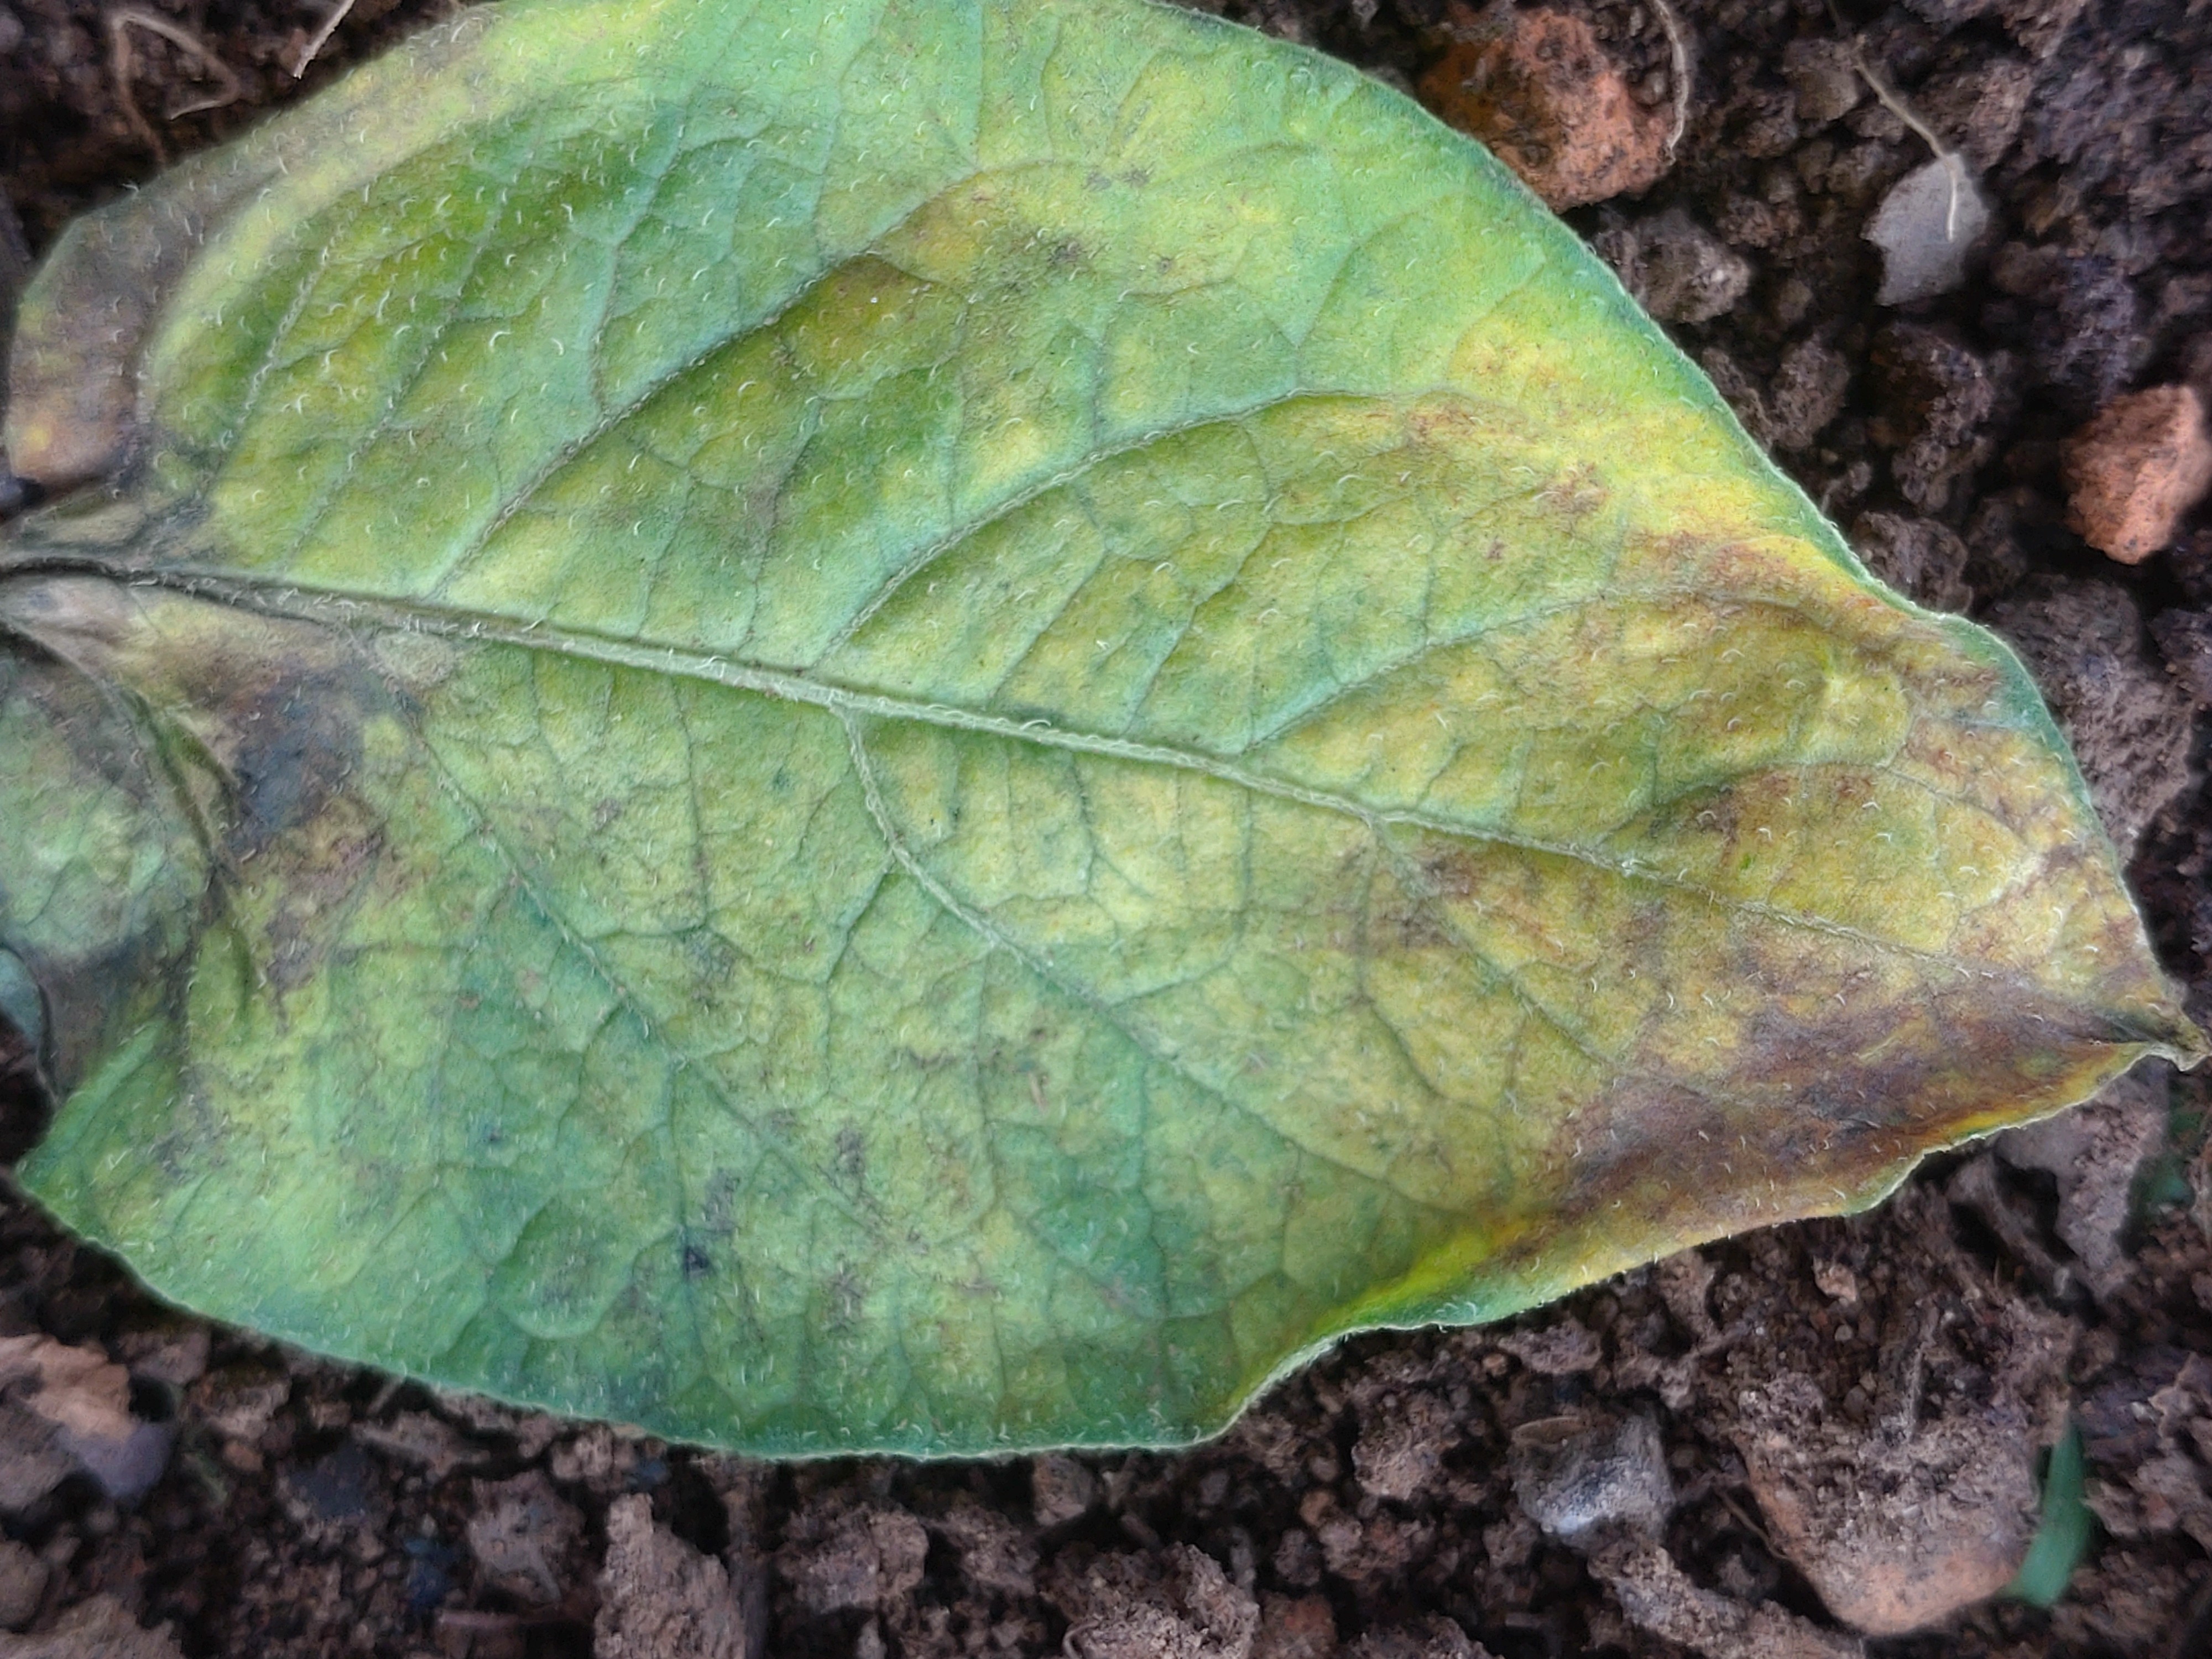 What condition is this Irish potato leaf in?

late blight
